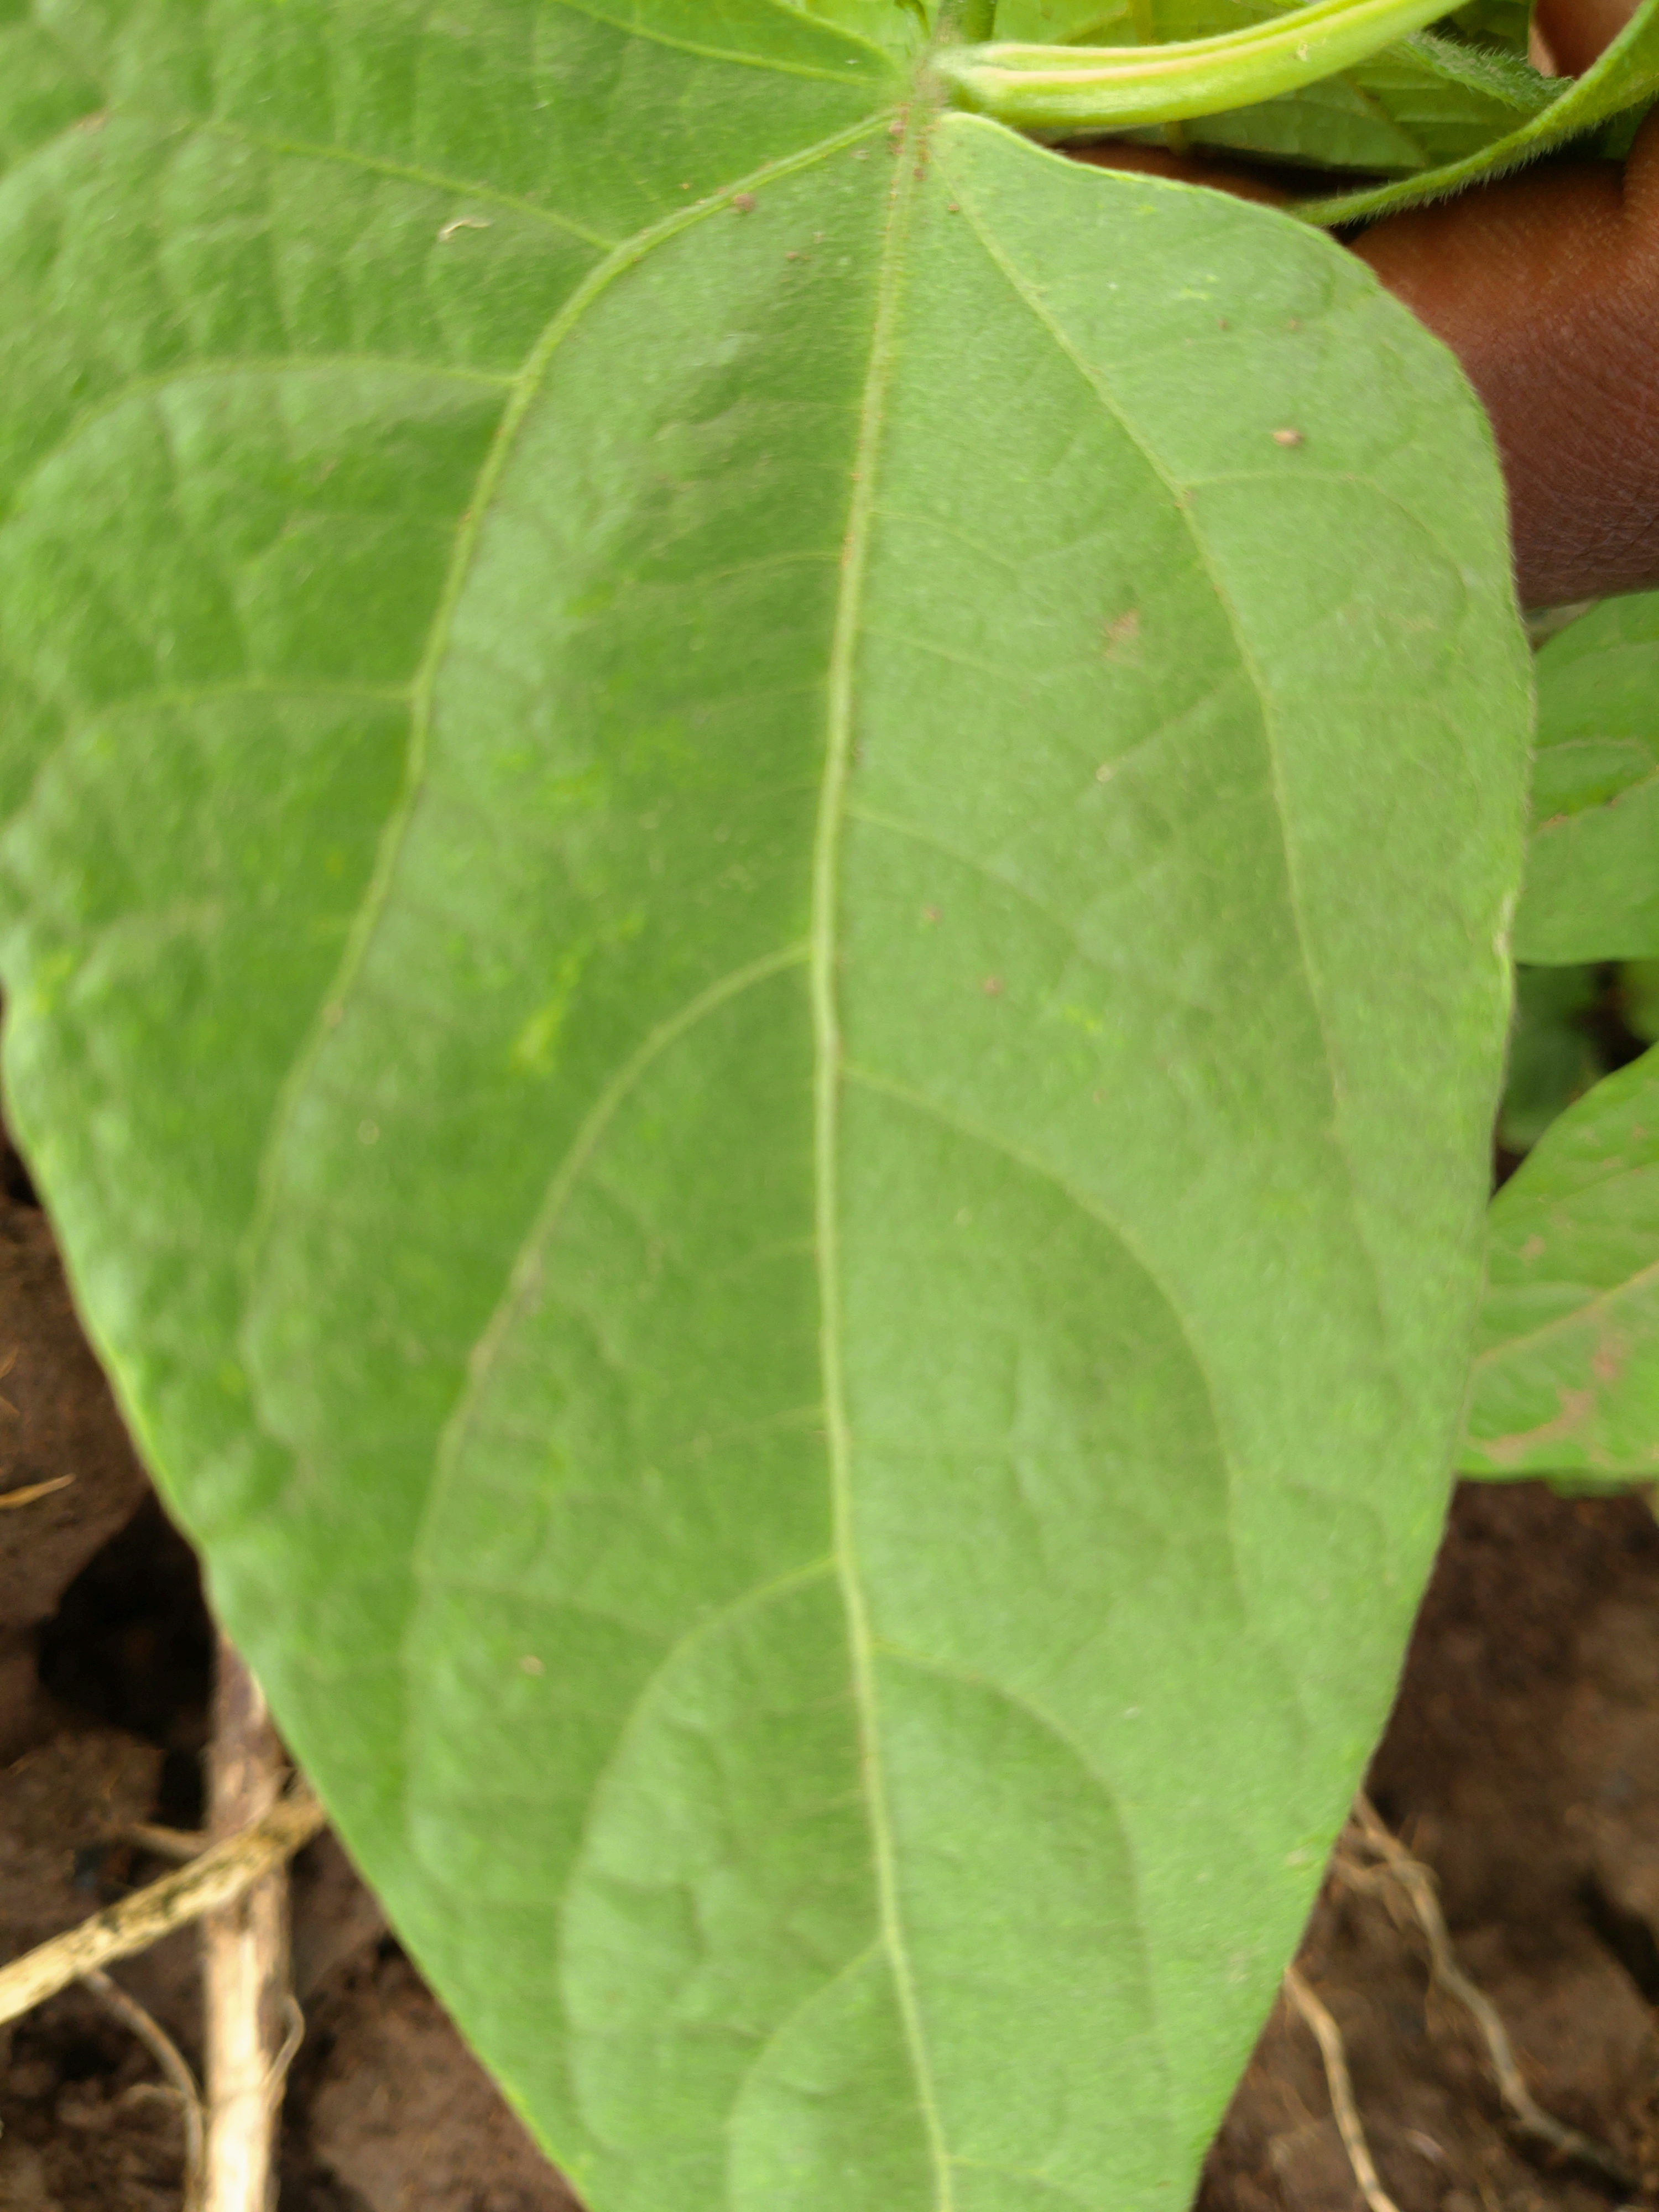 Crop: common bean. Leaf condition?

healthy
